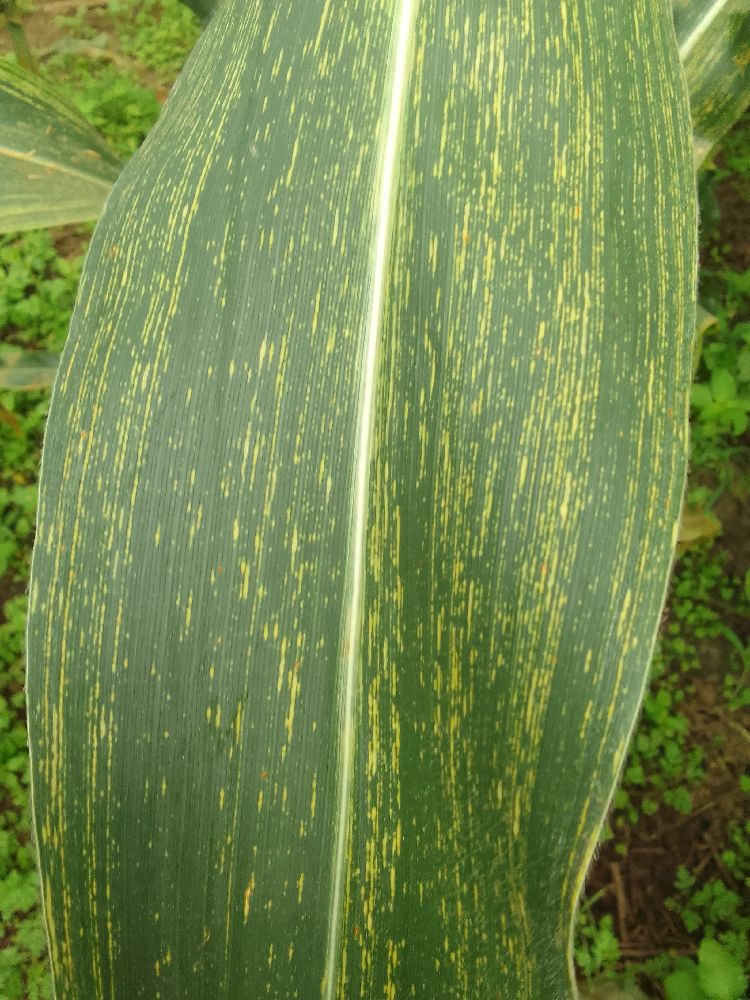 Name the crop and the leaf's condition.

maize, maize streak virus
